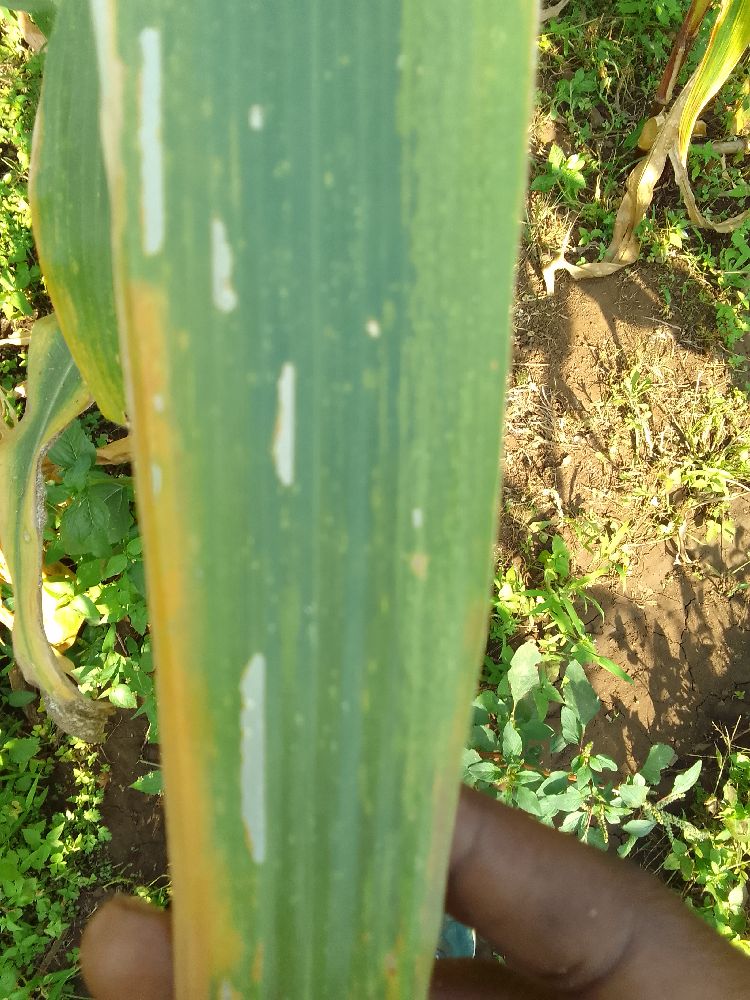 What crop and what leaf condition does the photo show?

maize, maize lethal necrosis
